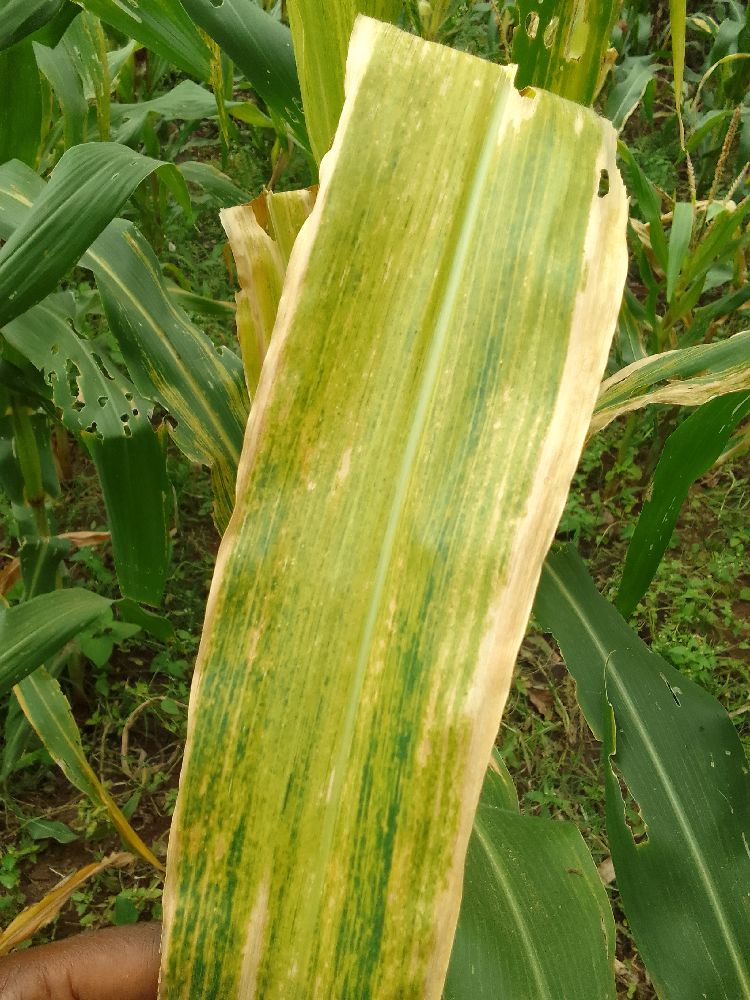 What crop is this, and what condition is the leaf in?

maize, maize lethal necrosis
